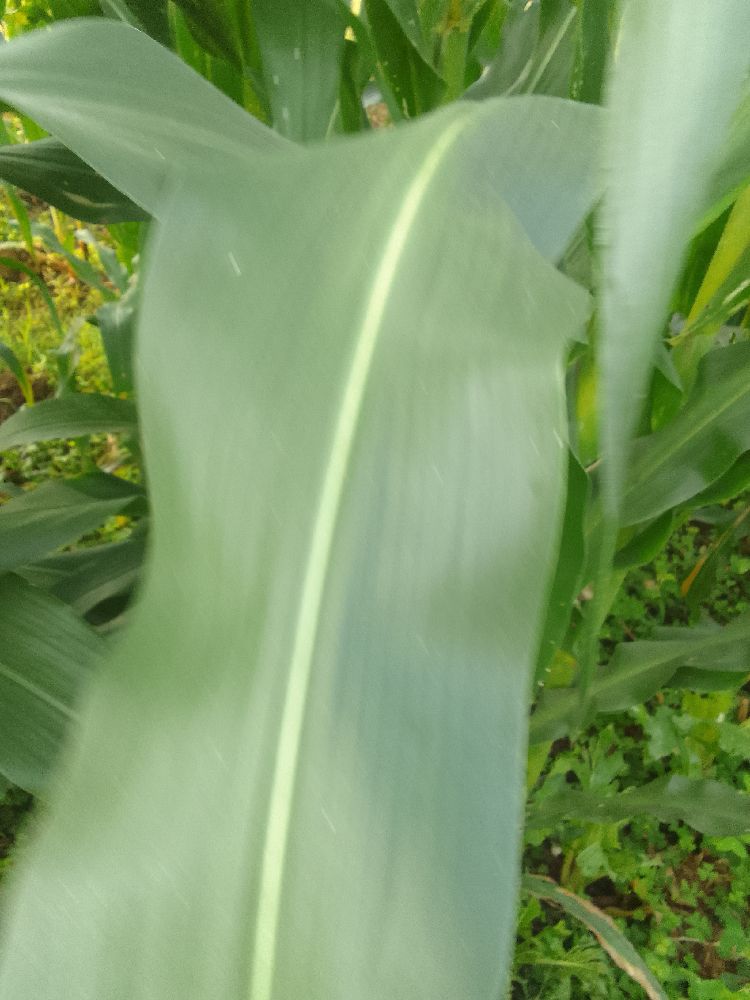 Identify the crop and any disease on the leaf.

maize, healthy
